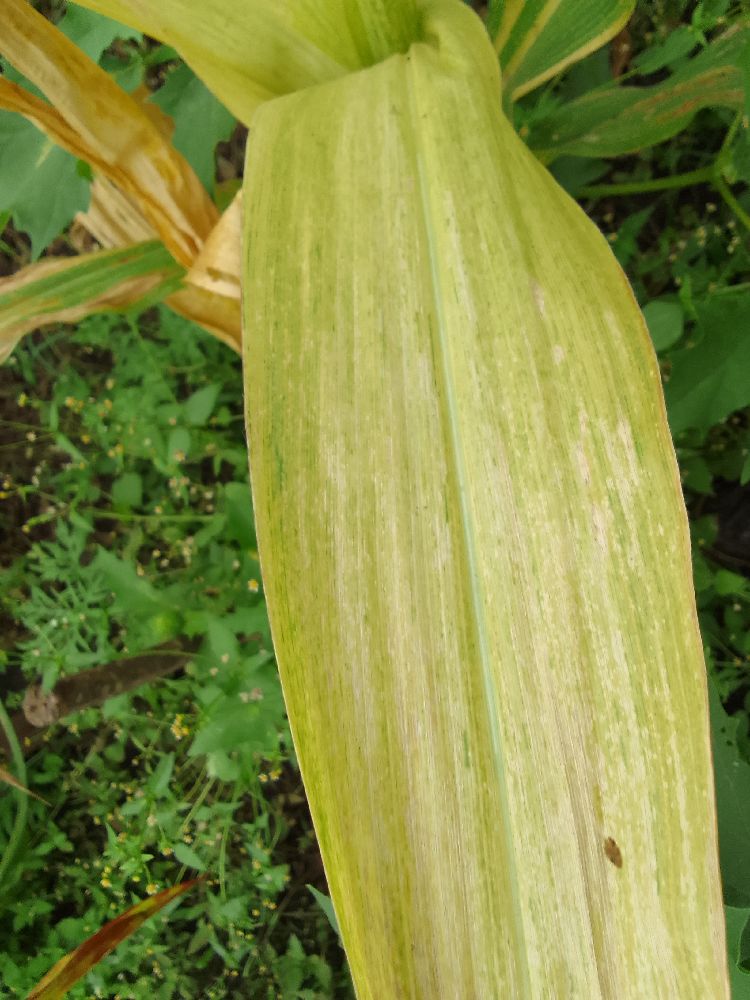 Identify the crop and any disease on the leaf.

maize, maize lethal necrosis
